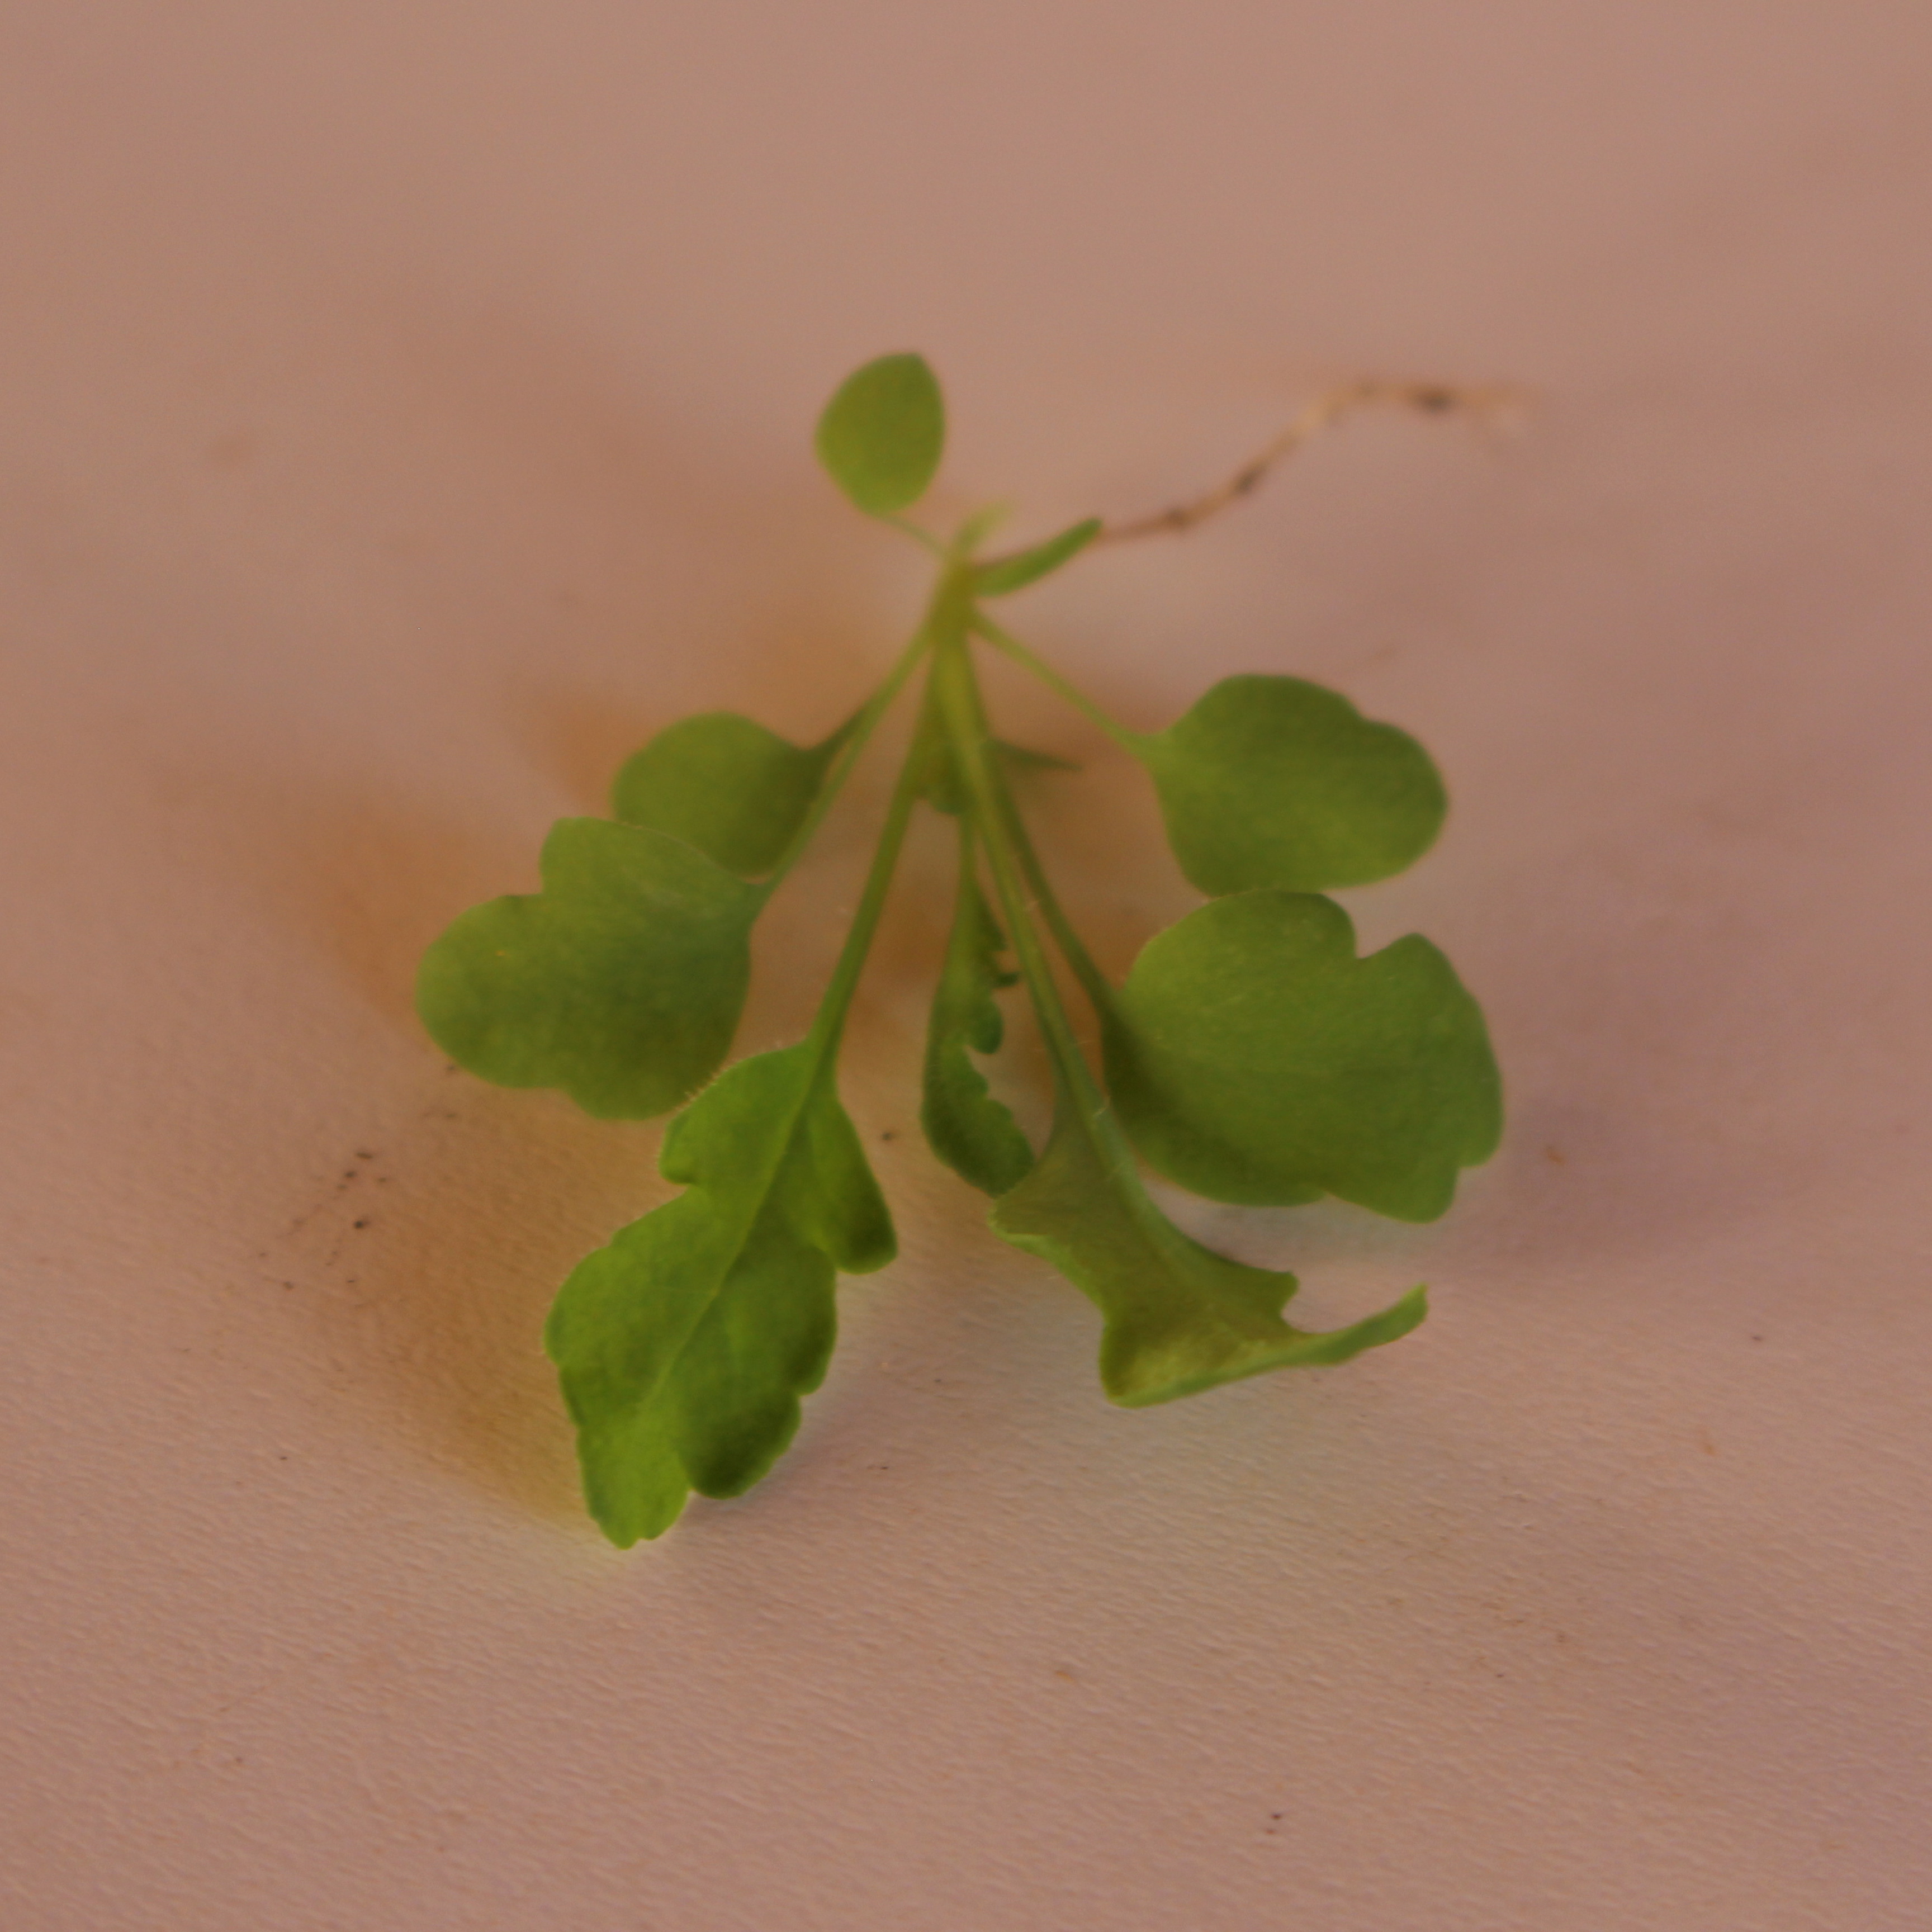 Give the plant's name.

Papaver rhoeas
